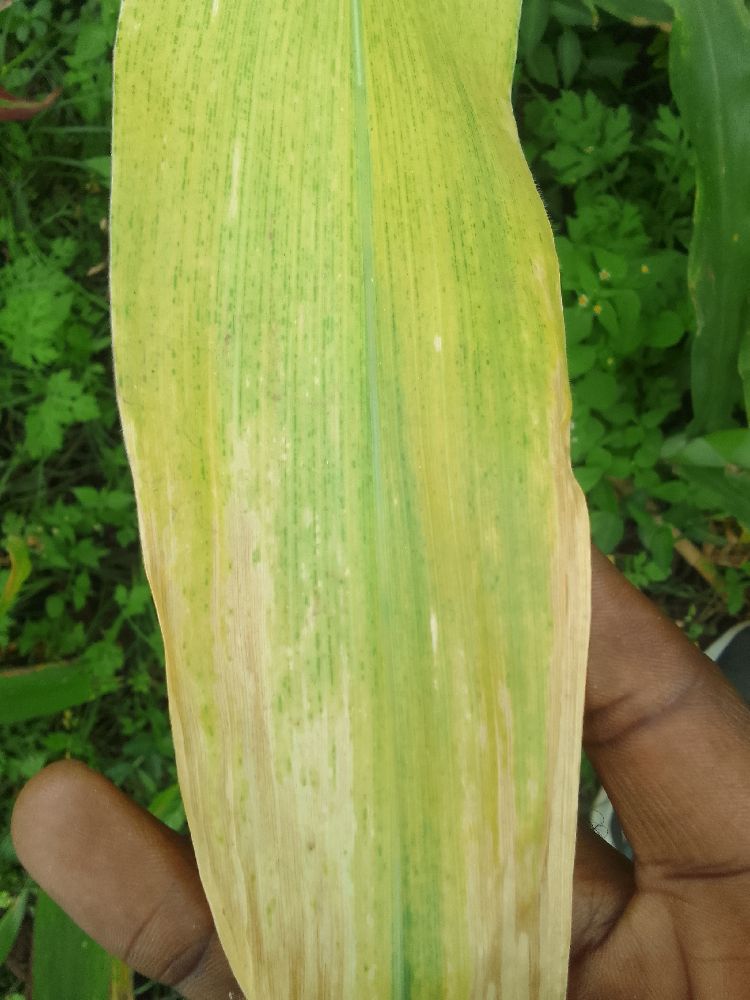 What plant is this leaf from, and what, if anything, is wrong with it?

maize, maize lethal necrosis
